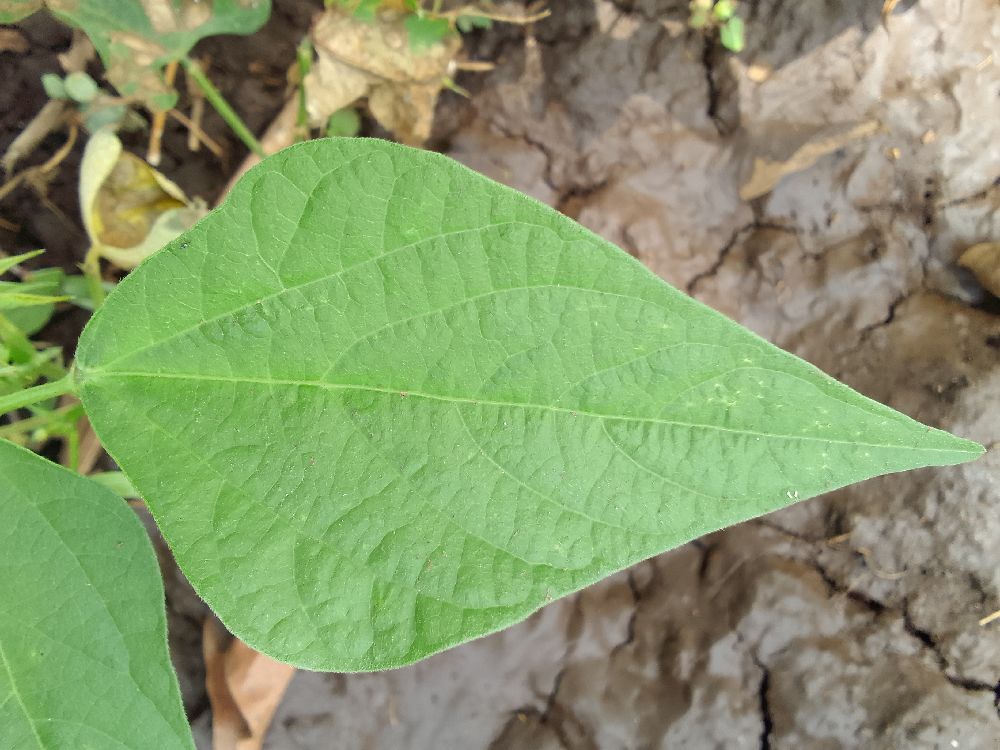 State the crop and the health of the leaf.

common bean, healthy
